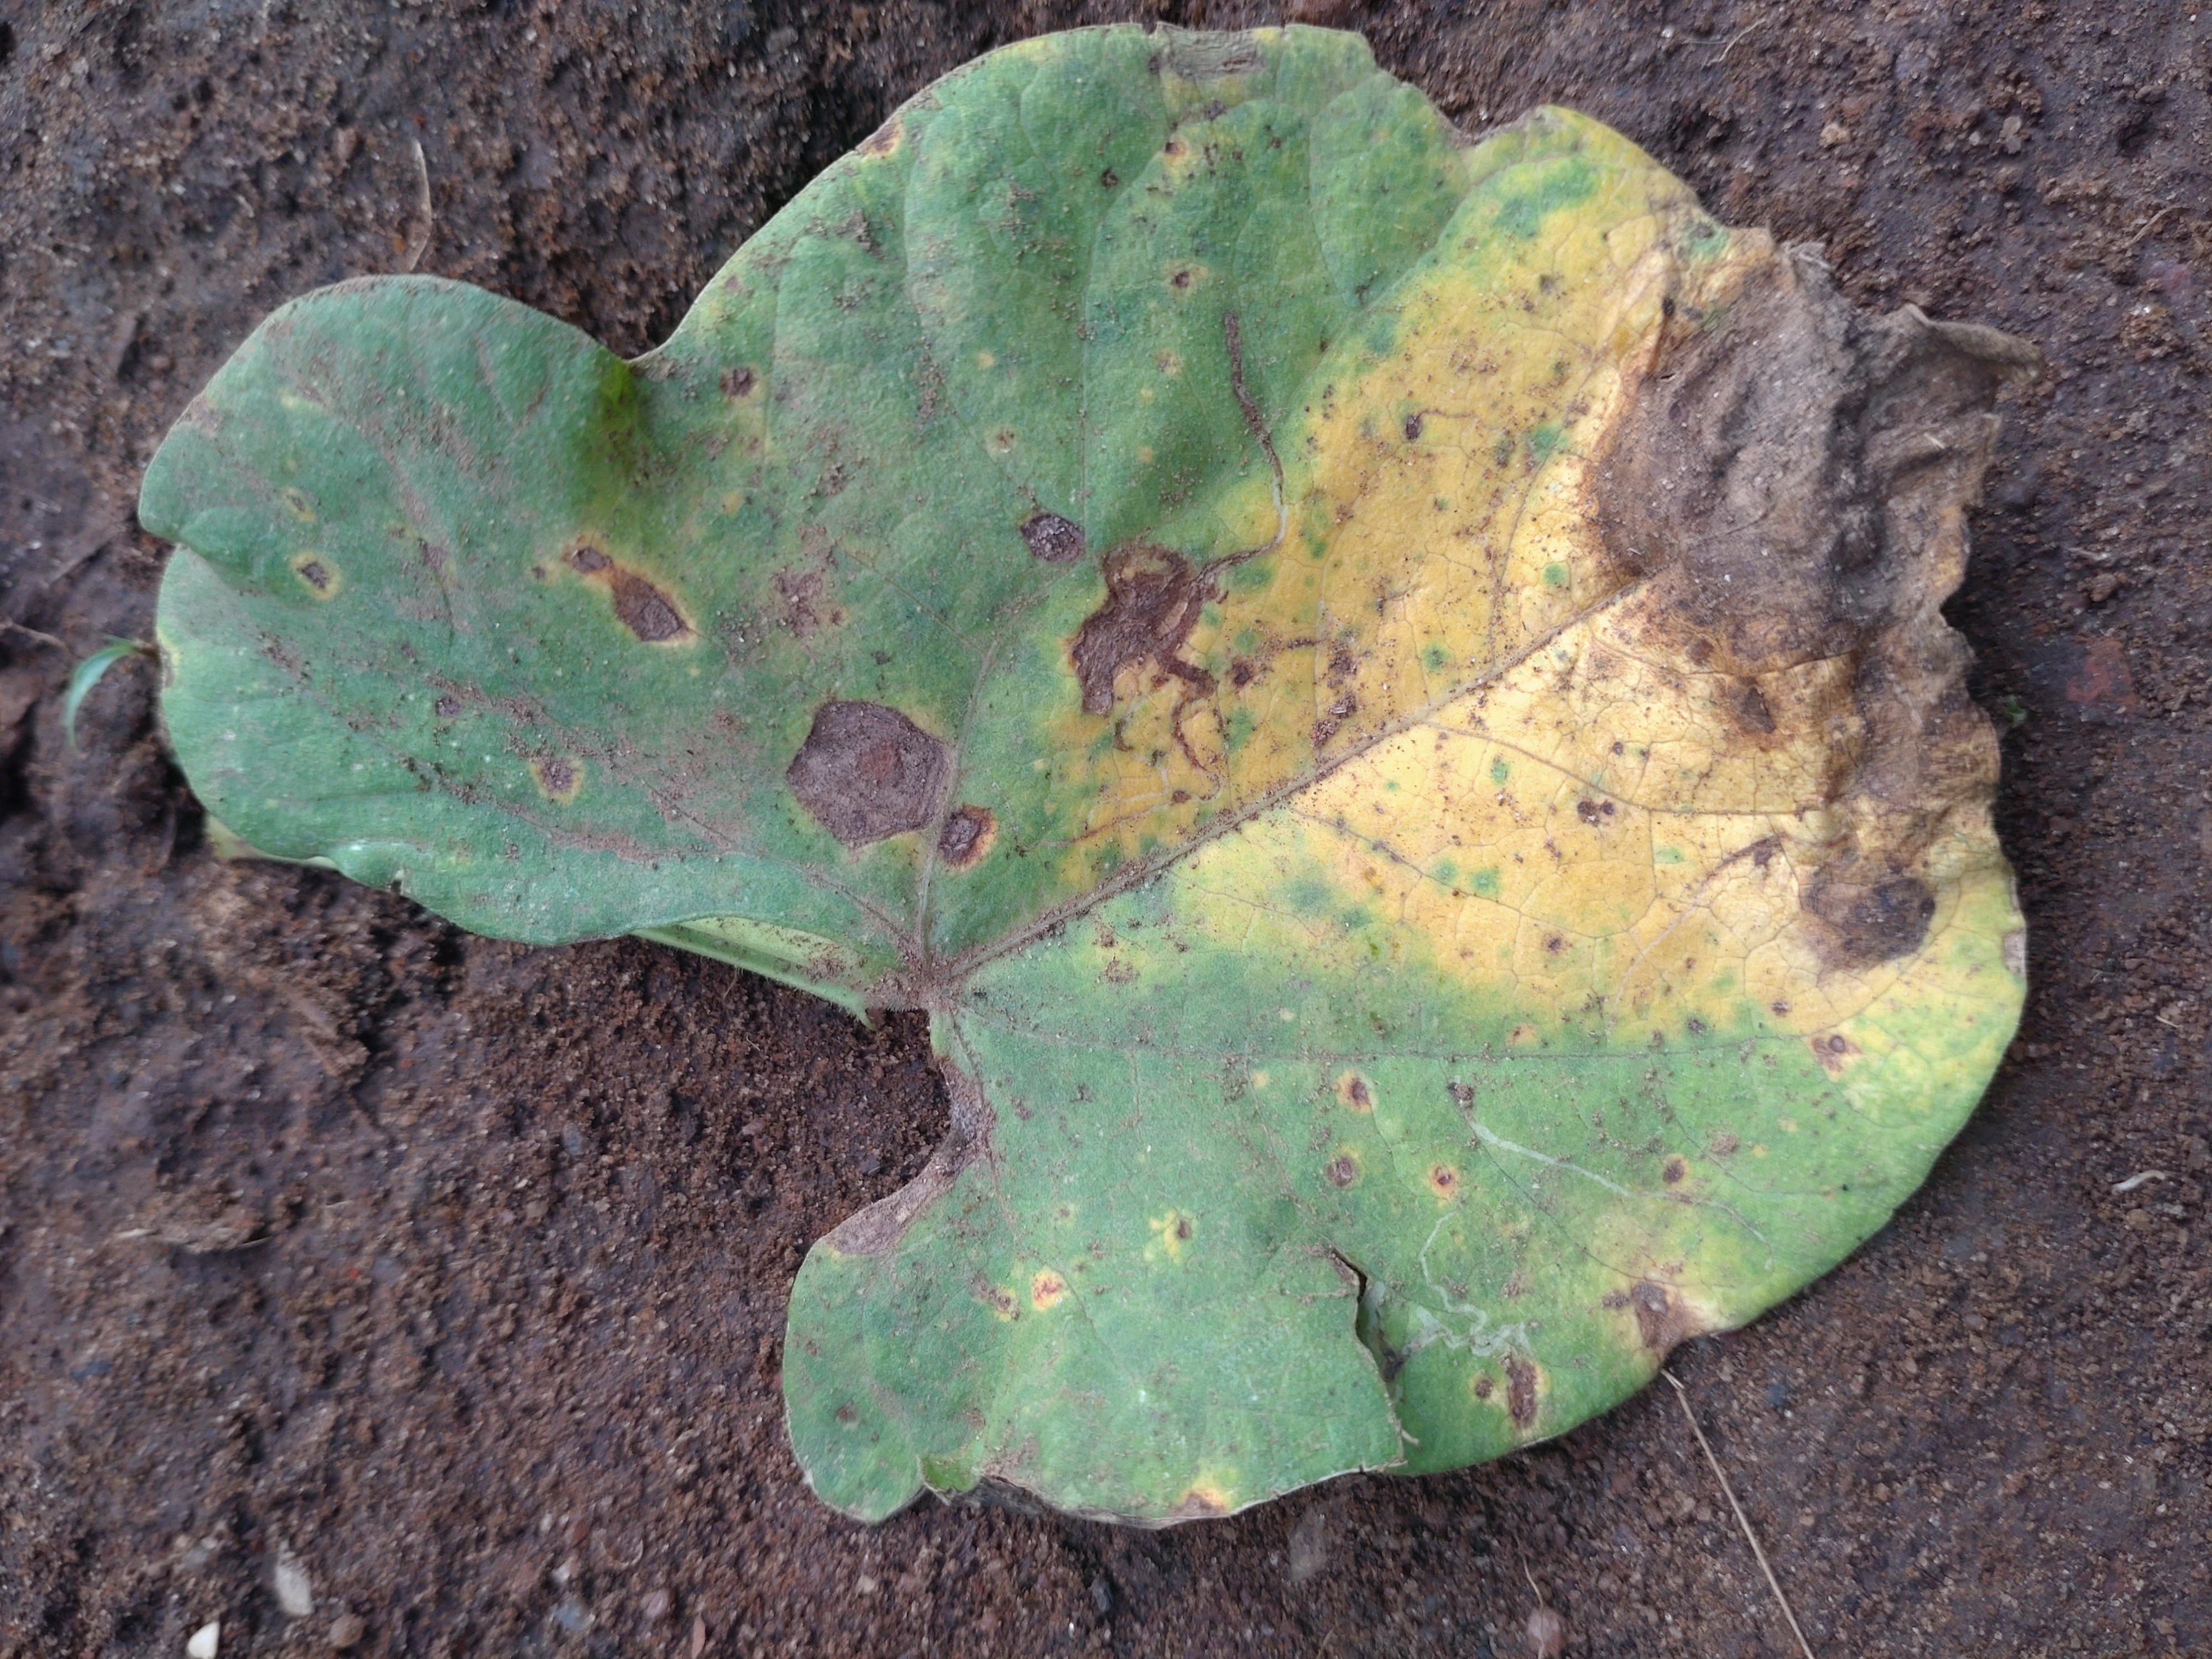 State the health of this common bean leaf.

anthracnose
